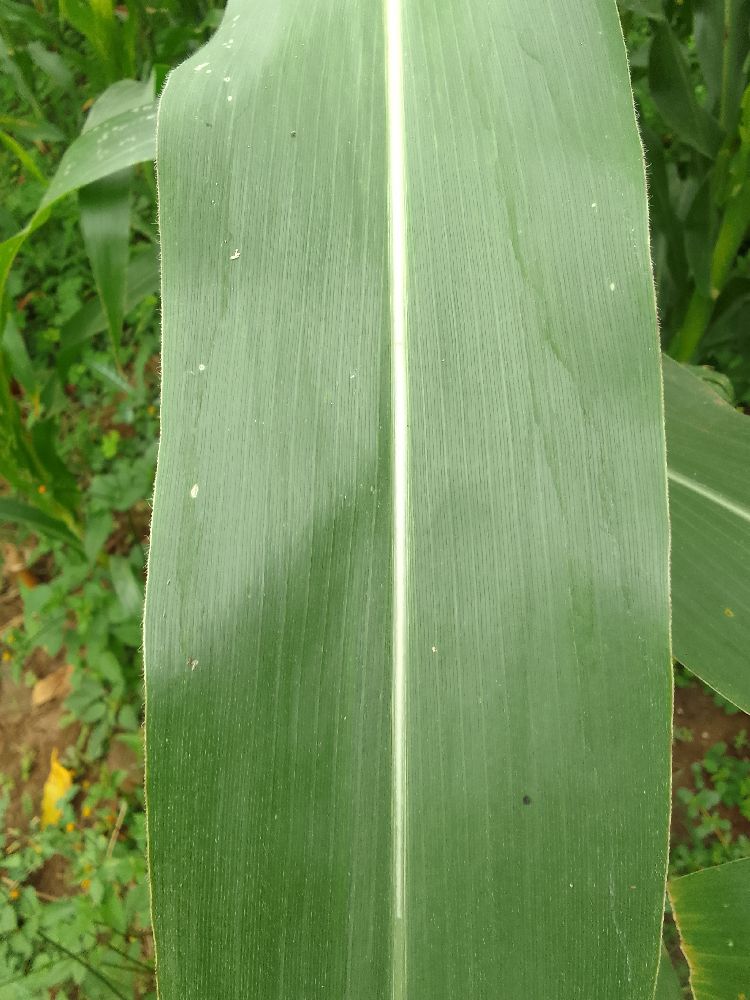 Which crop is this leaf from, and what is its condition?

maize, healthy
